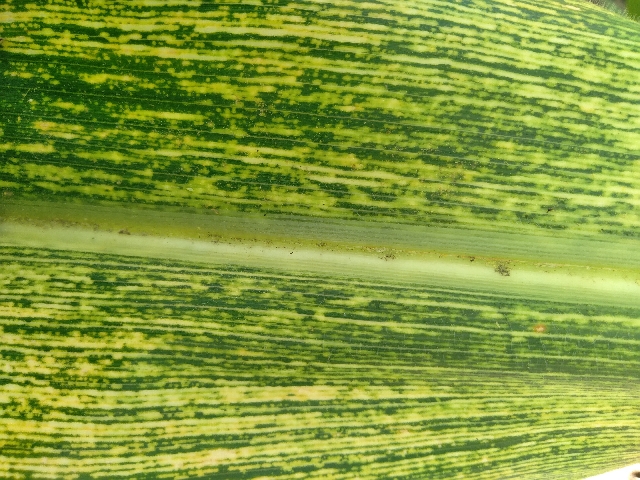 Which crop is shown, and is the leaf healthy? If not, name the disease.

maize, maize streak virus
